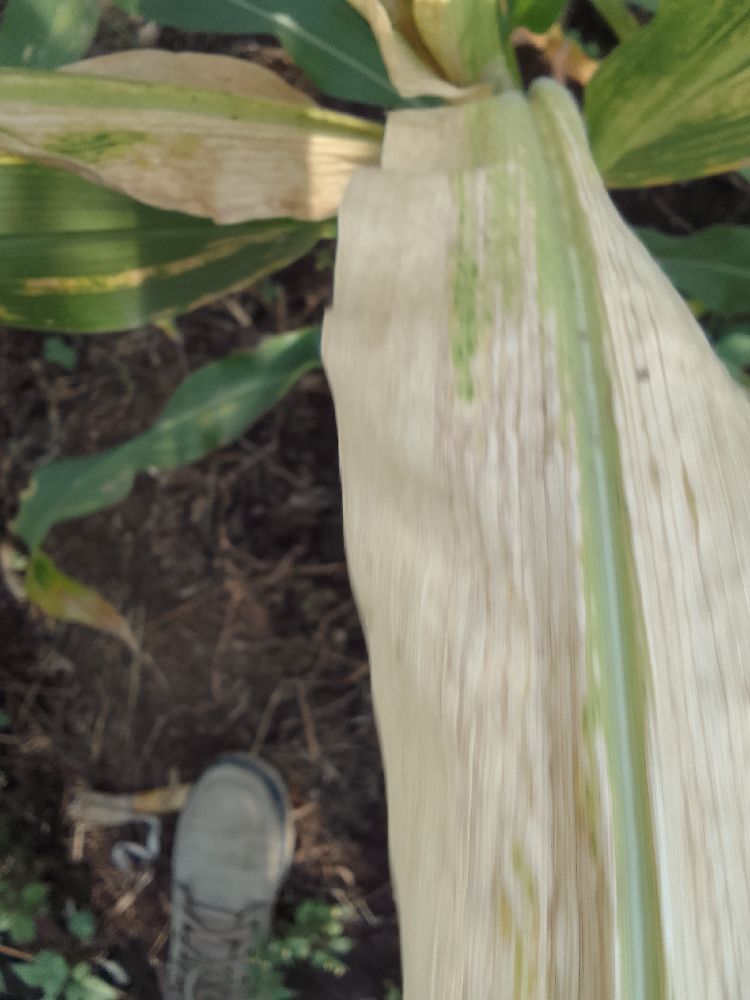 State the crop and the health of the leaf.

maize, maize lethal necrosis
